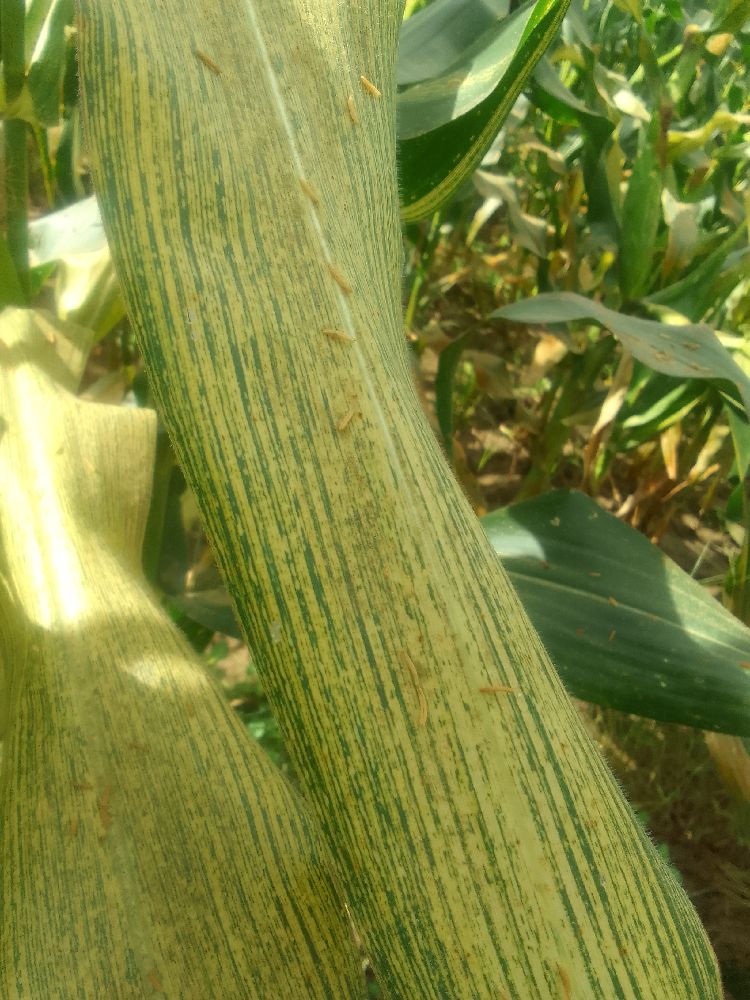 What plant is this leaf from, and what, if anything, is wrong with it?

maize, maize streak virus
